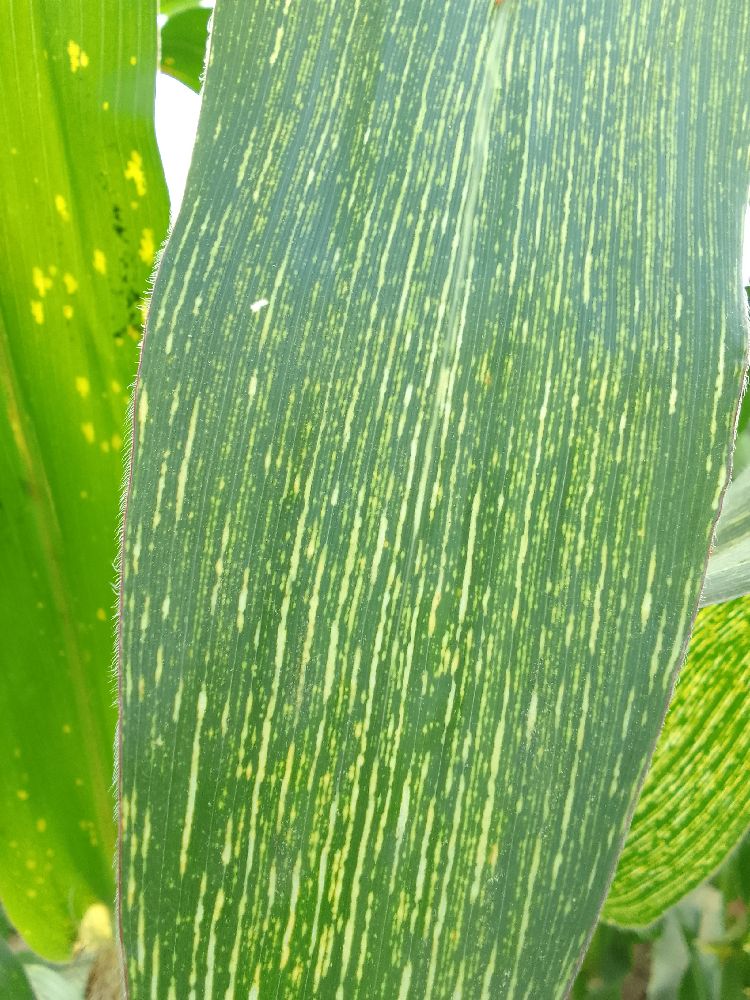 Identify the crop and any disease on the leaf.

maize, maize streak virus
